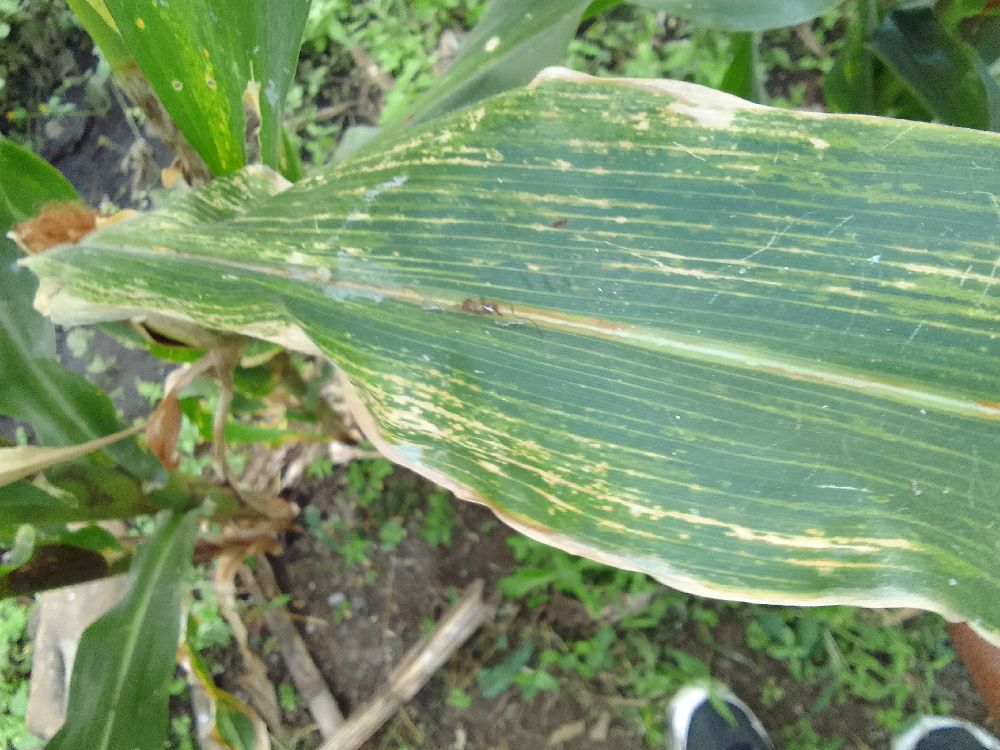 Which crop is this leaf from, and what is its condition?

maize, maize lethal necrosis
